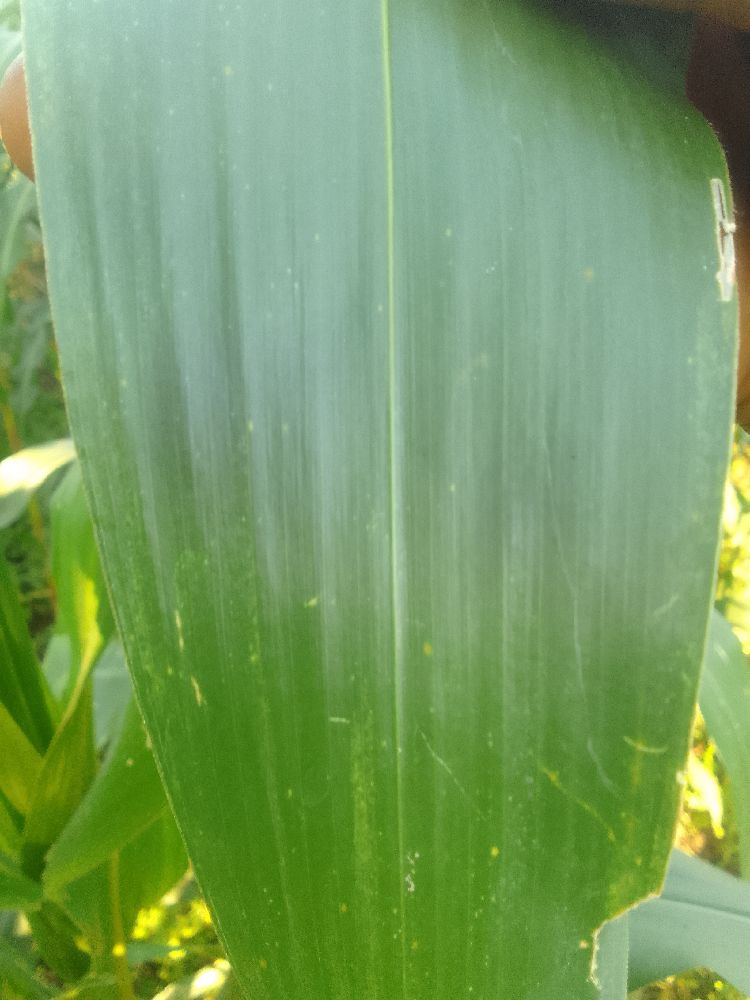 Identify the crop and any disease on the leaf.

maize, healthy
